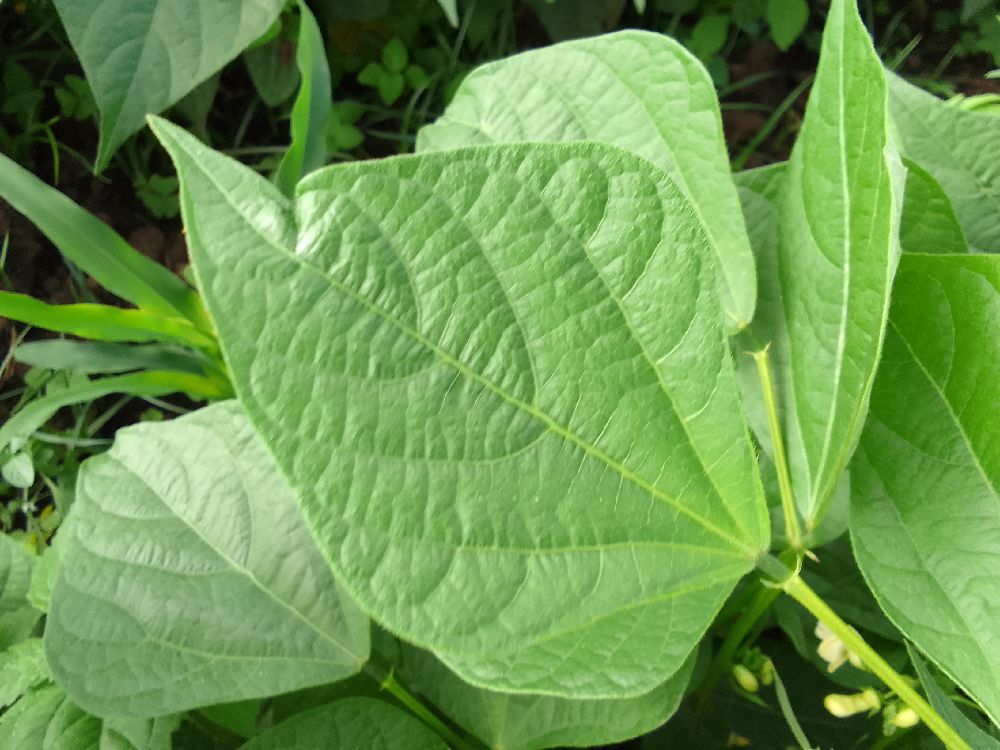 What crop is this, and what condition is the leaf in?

common bean, healthy
